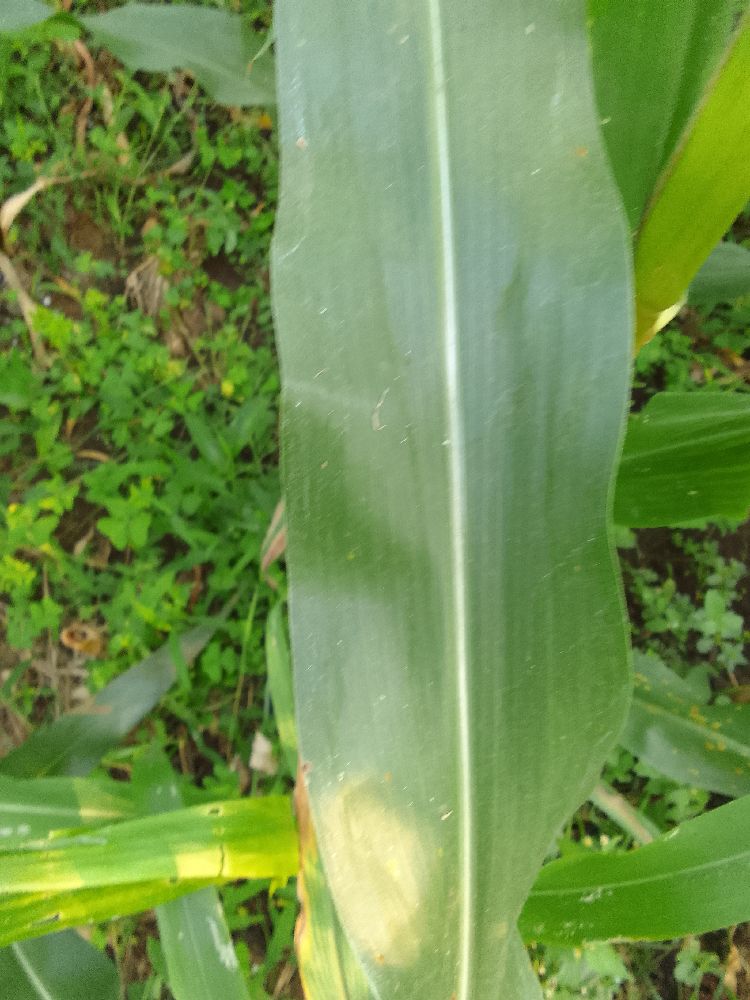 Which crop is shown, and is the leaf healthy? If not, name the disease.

maize, healthy
